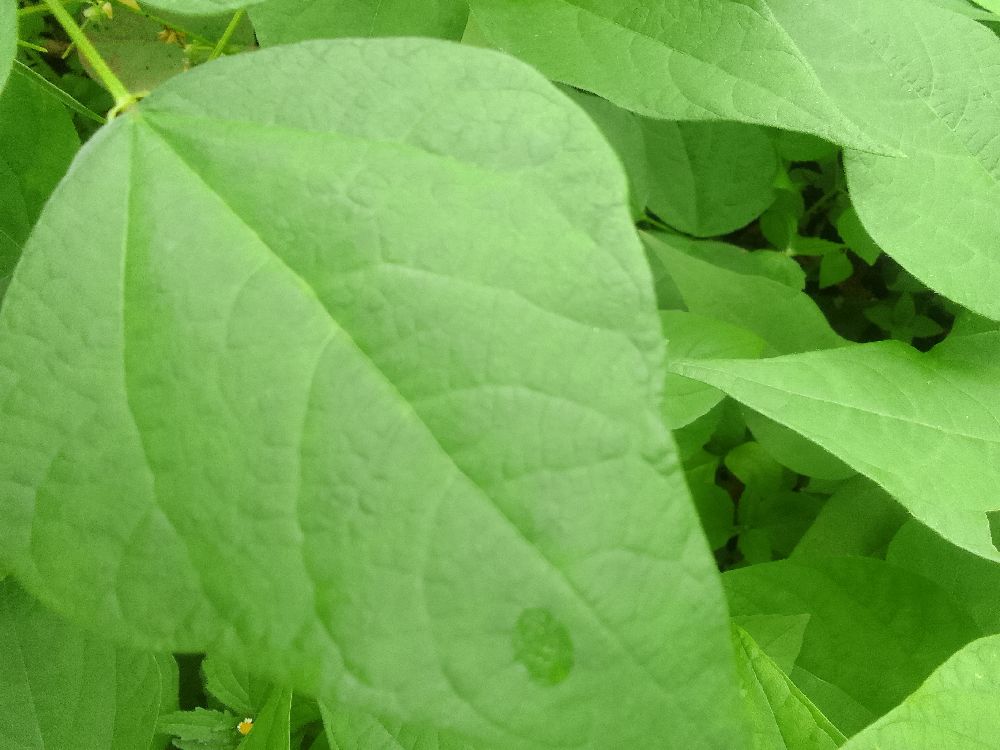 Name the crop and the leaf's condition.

common bean, healthy
